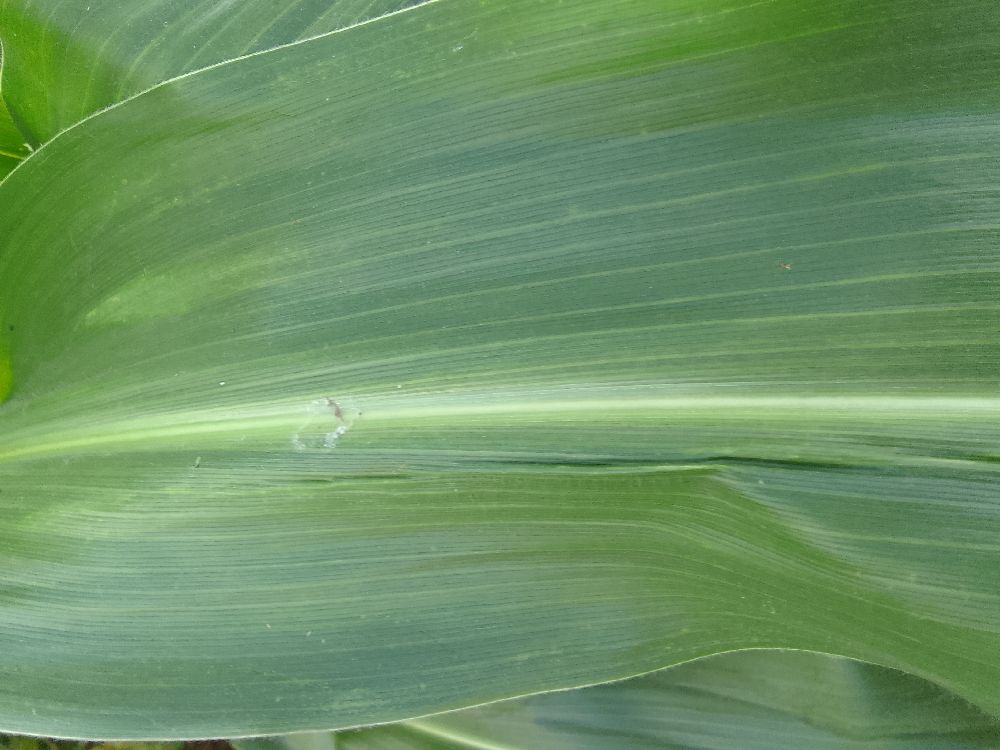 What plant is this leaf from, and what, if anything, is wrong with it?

maize, healthy
